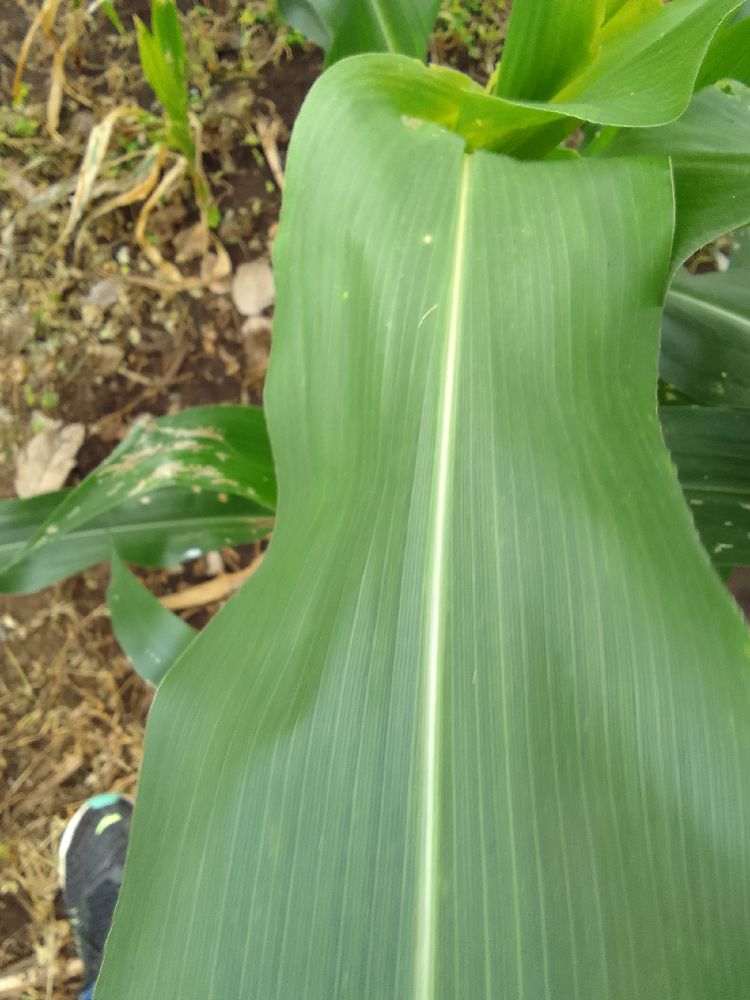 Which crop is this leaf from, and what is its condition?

maize, healthy
